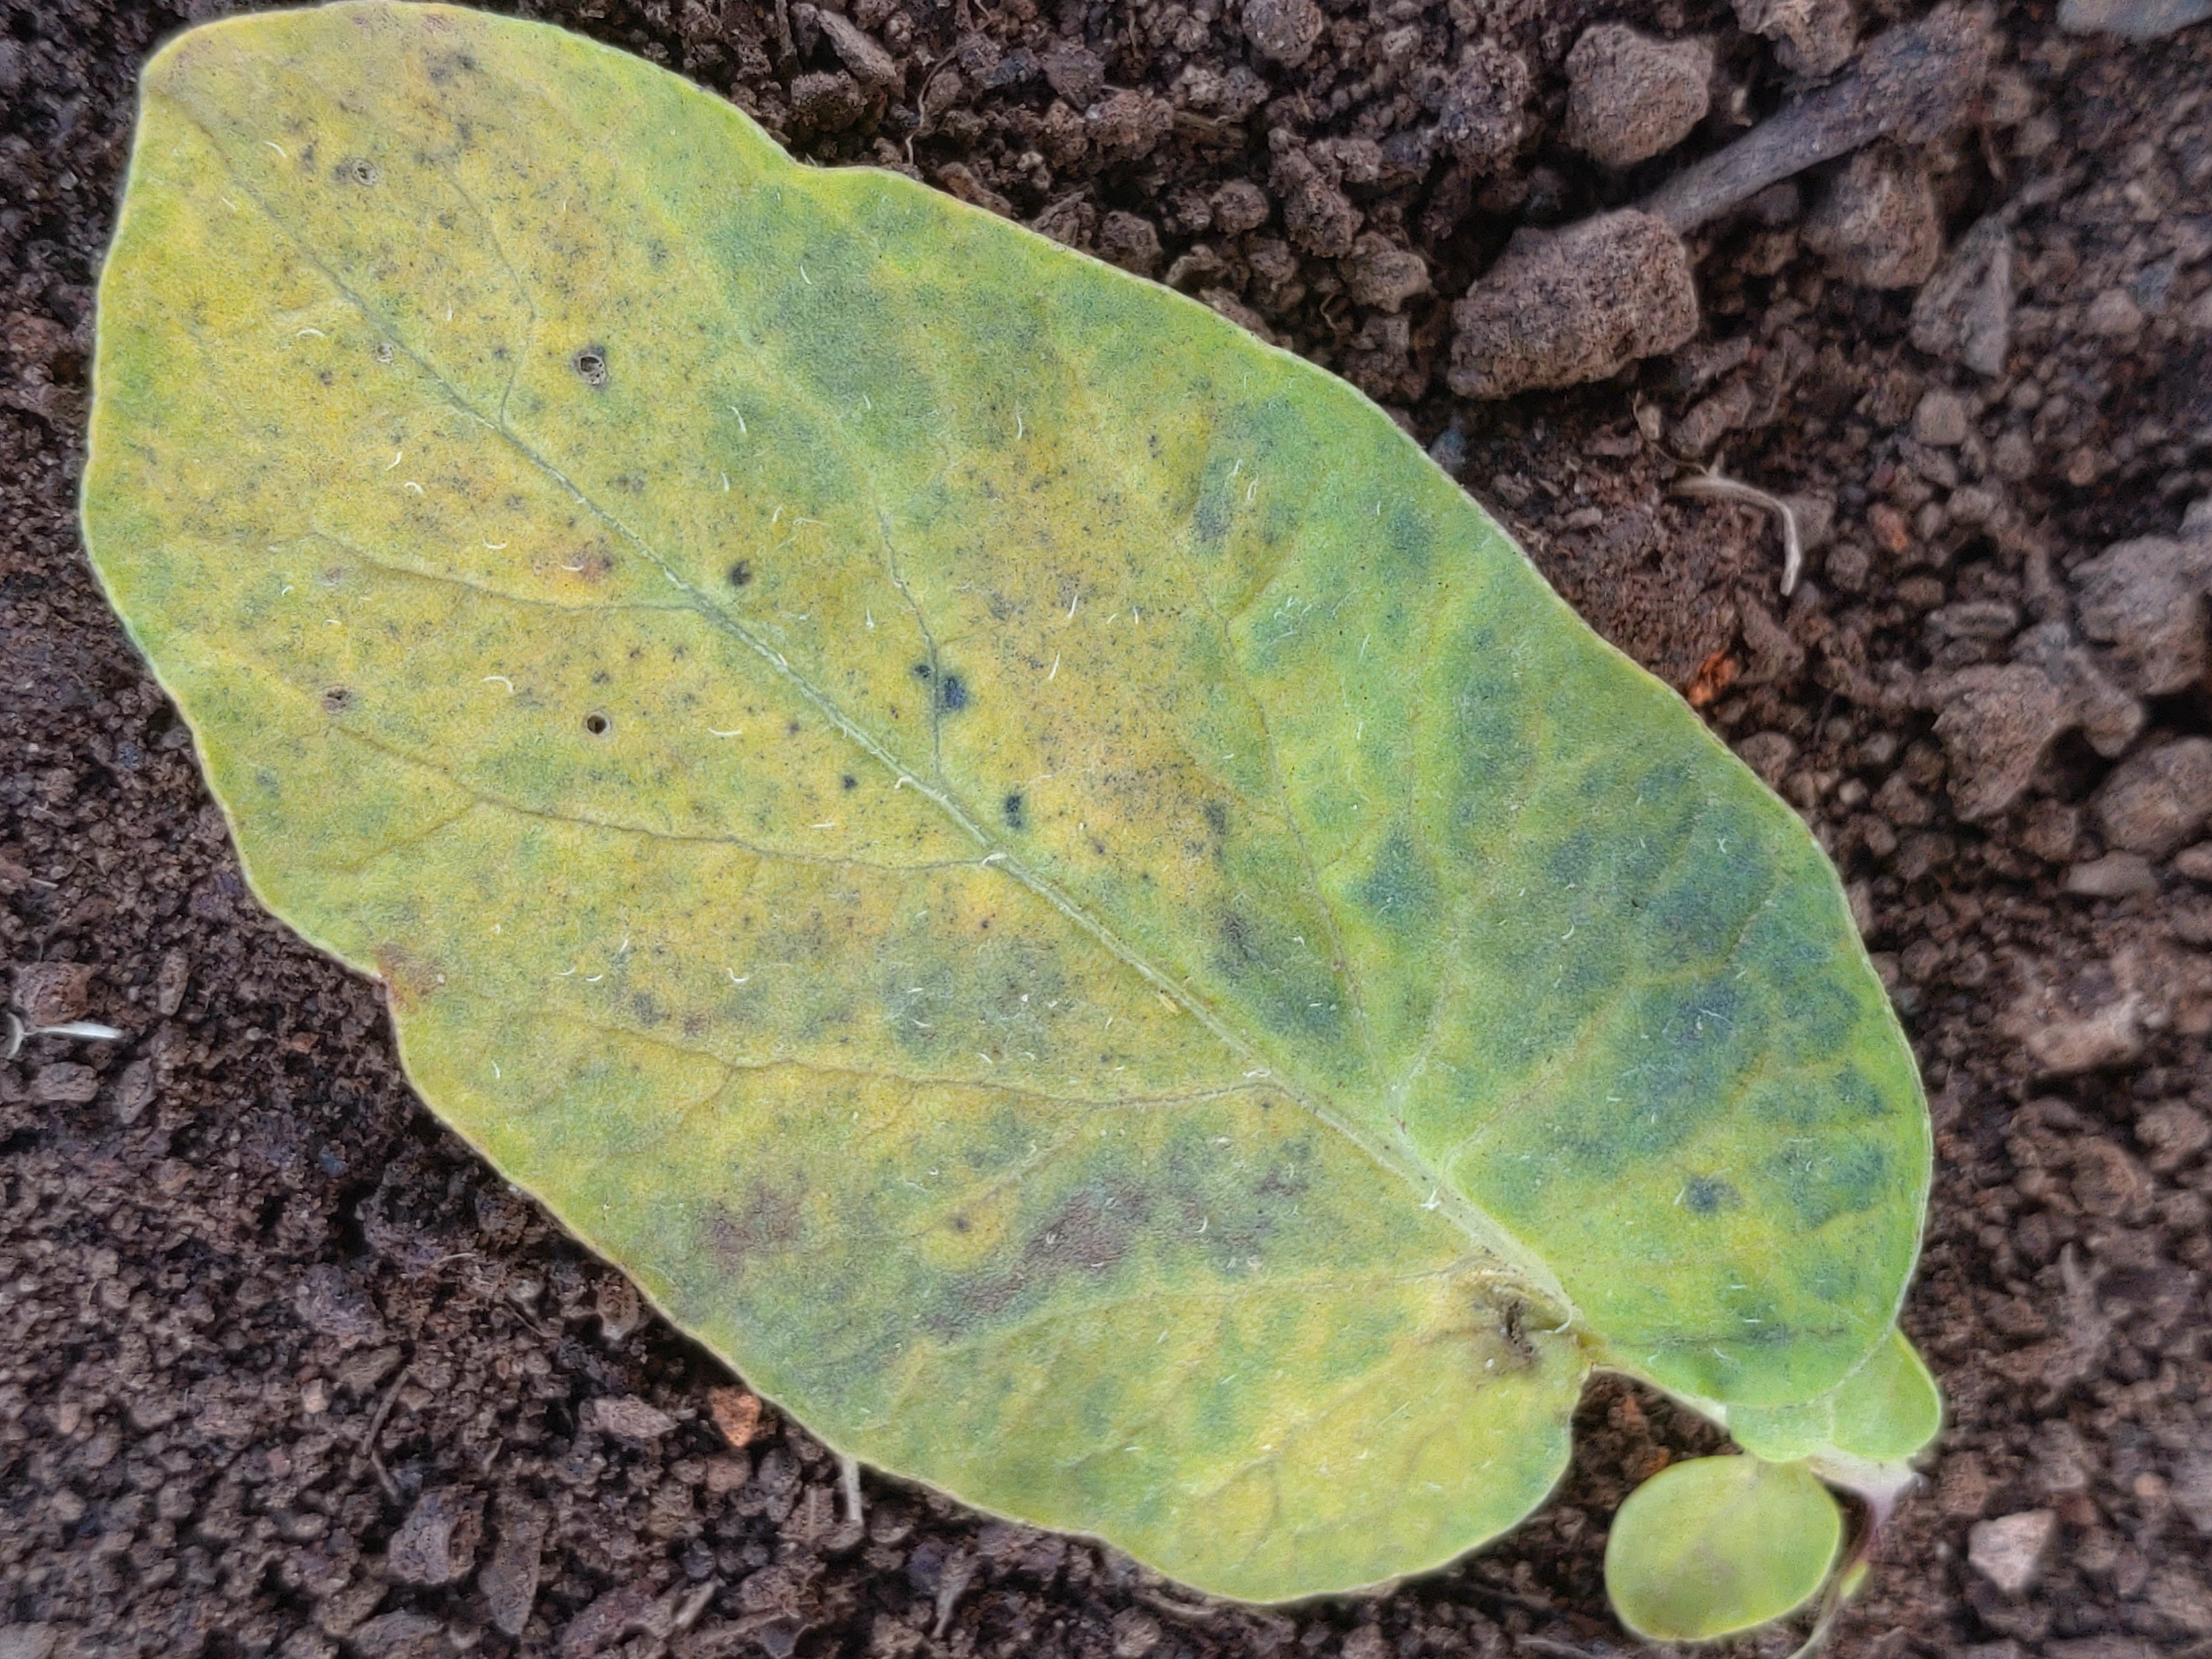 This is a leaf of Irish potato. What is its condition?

late blight
